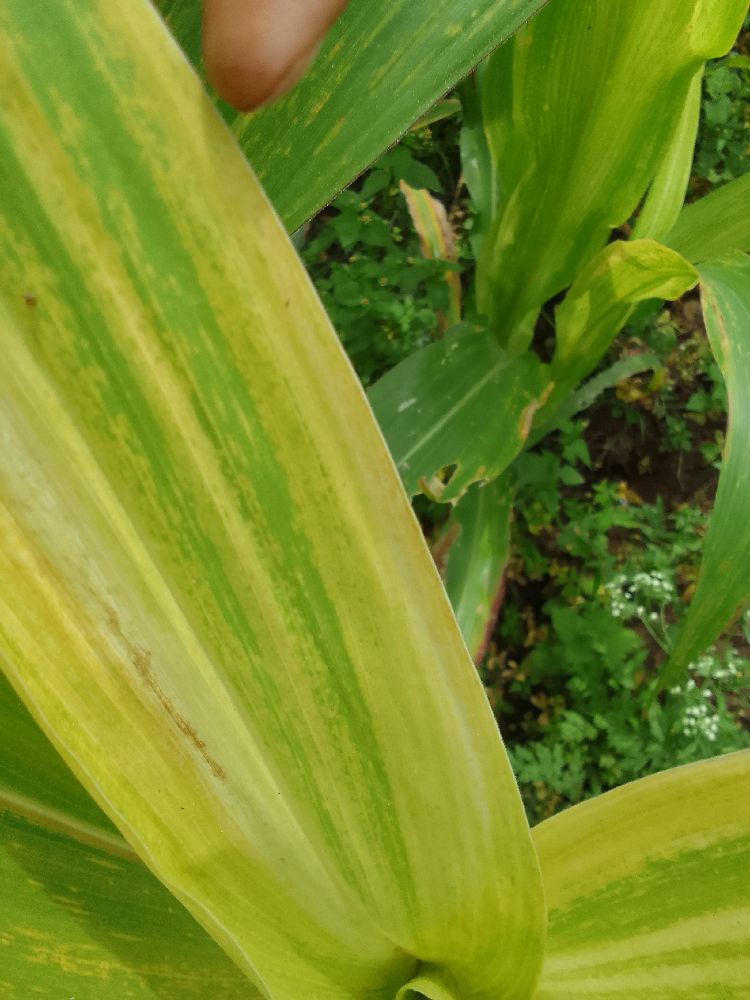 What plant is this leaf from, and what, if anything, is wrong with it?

maize, maize lethal necrosis
